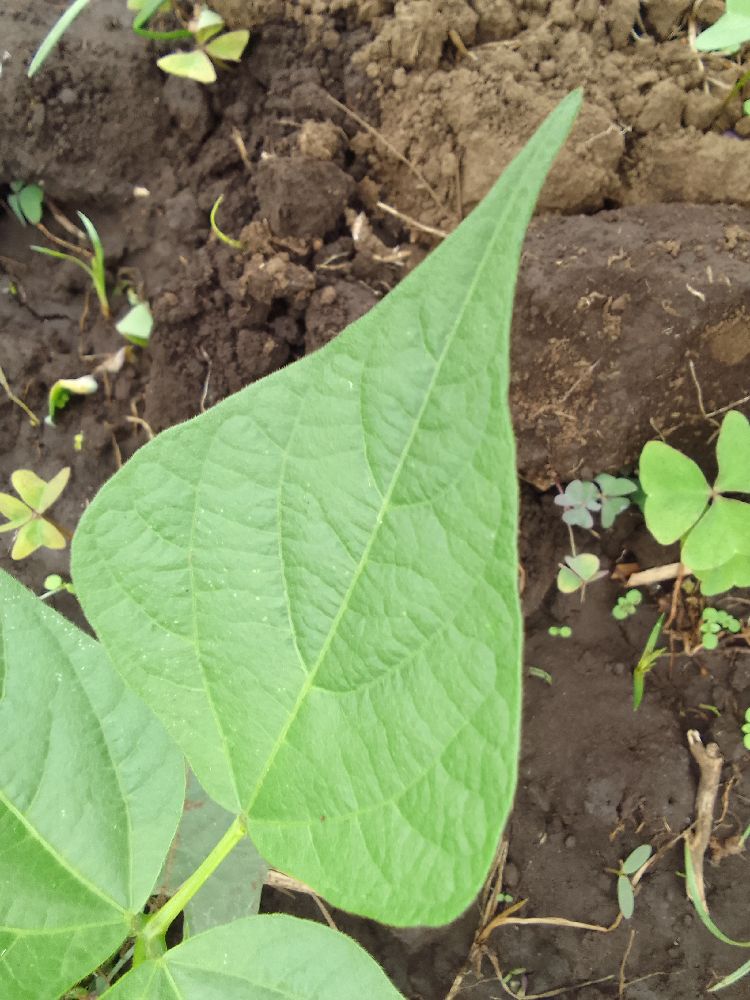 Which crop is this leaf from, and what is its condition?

common bean, healthy
